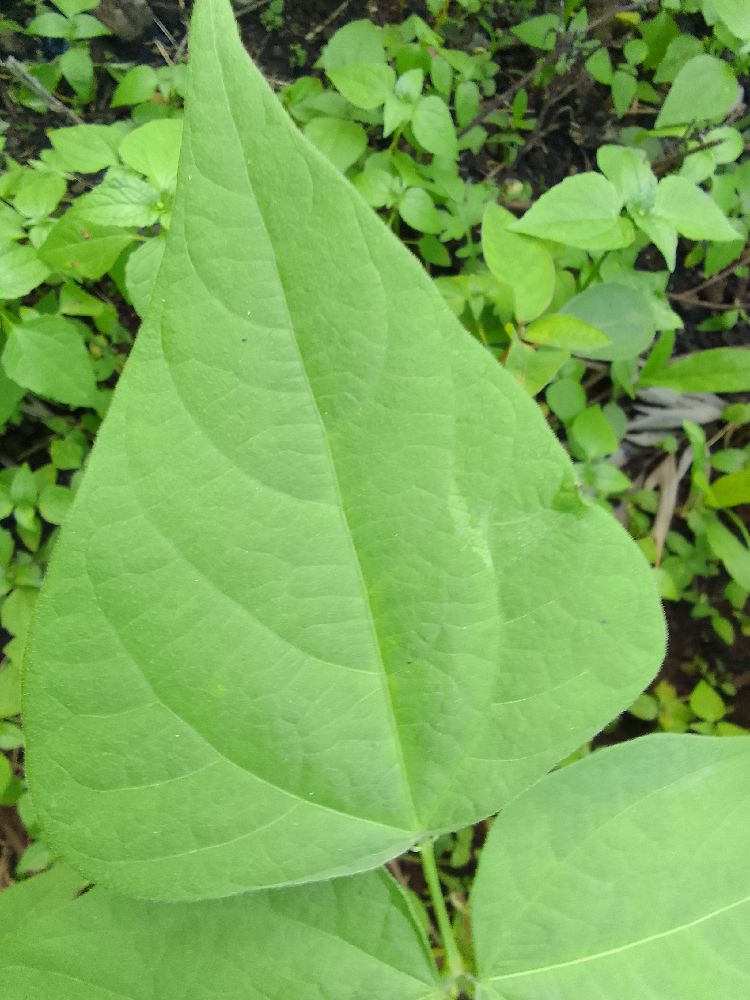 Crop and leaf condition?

common bean, healthy
